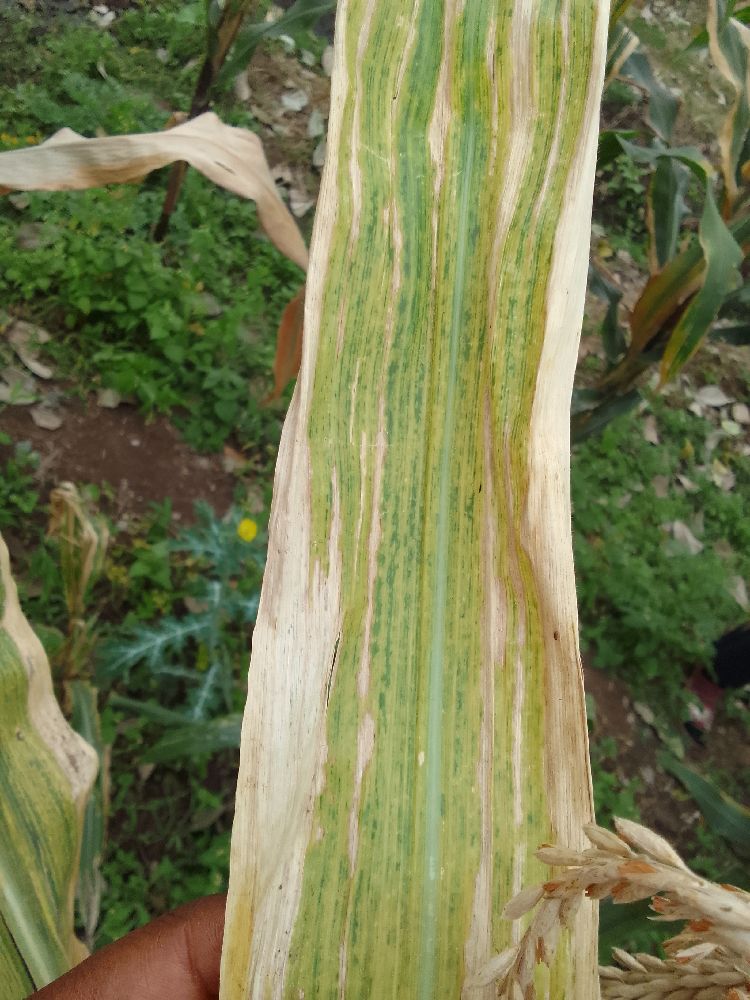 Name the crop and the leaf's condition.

maize, maize lethal necrosis
